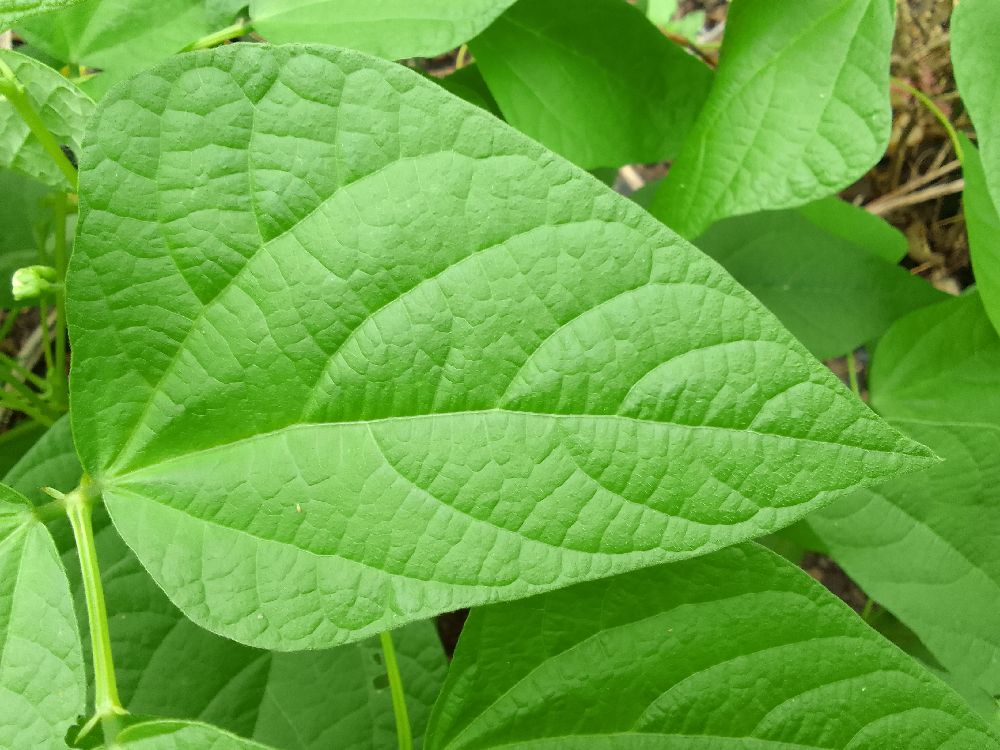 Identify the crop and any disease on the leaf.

common bean, healthy
